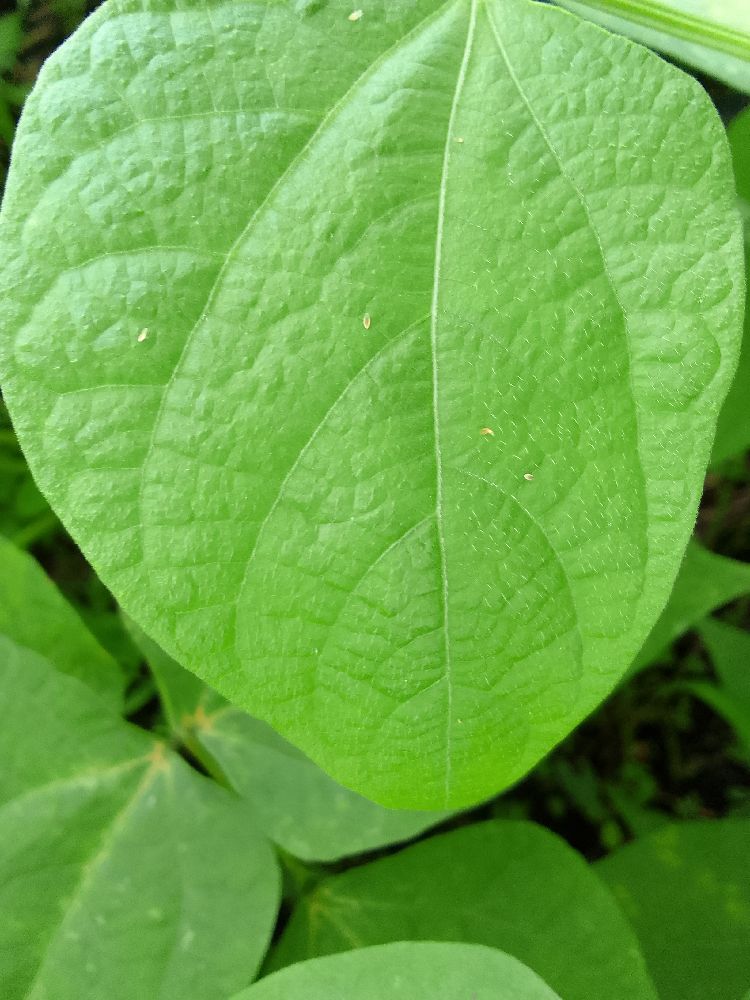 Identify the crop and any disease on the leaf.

common bean, healthy
